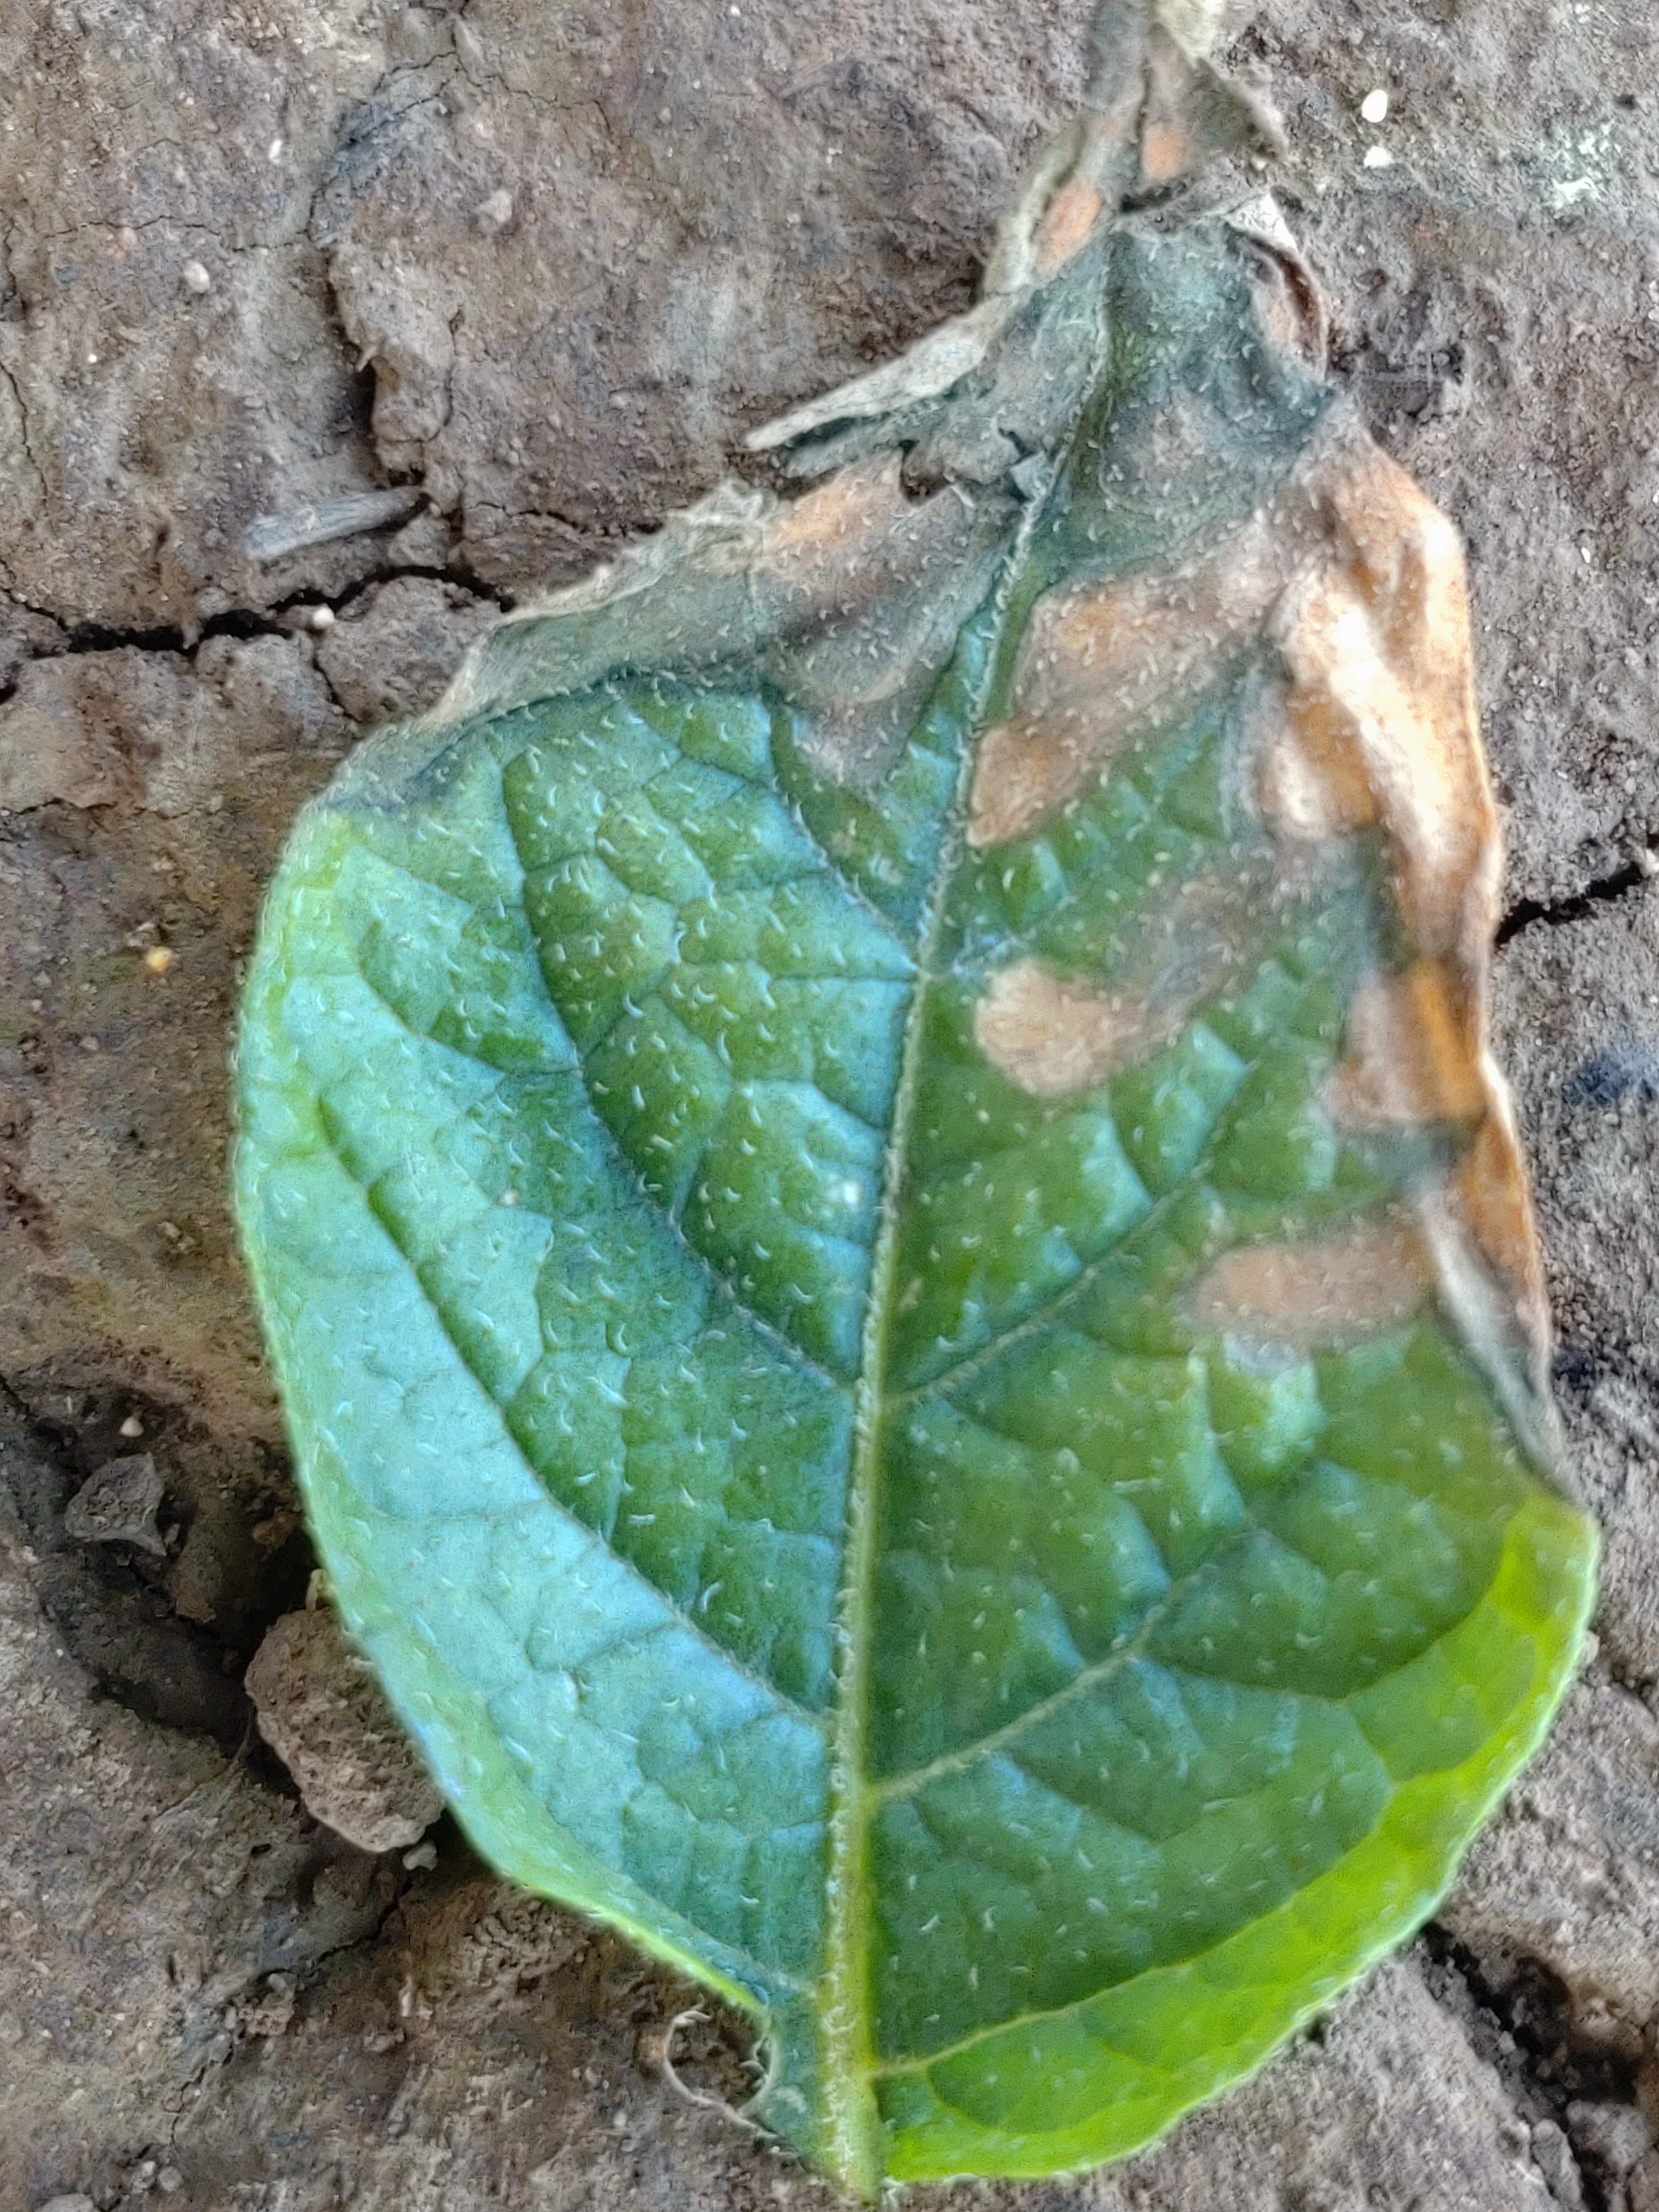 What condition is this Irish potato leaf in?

early blight
